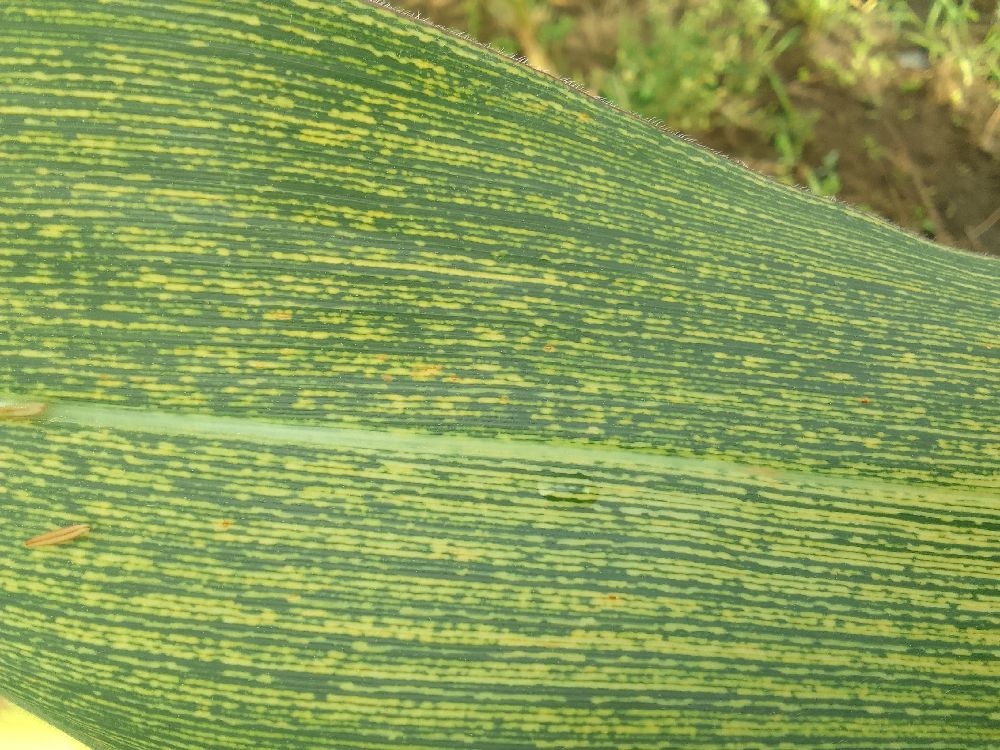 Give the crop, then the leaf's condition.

maize, maize streak virus
